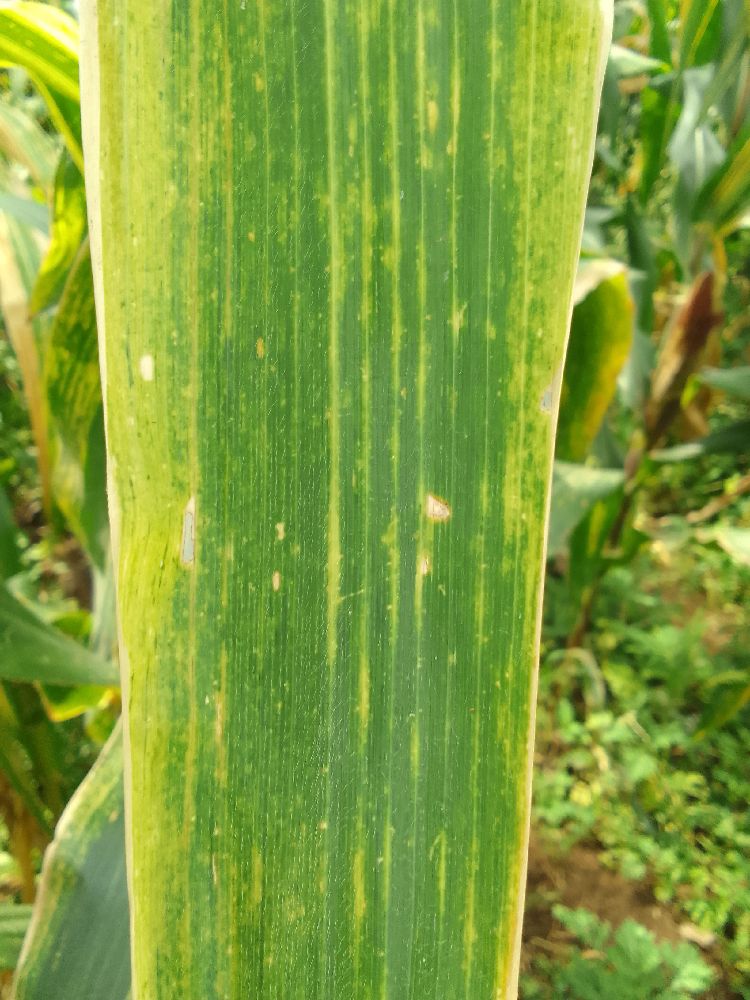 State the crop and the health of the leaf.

maize, maize lethal necrosis
